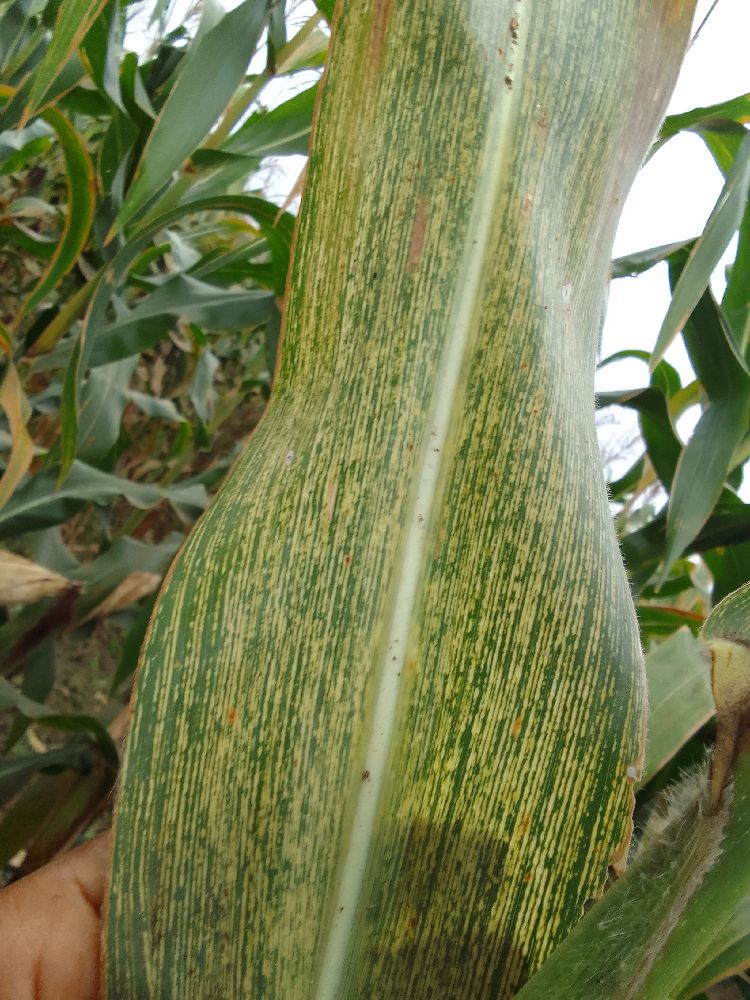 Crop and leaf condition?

maize, maize streak virus
